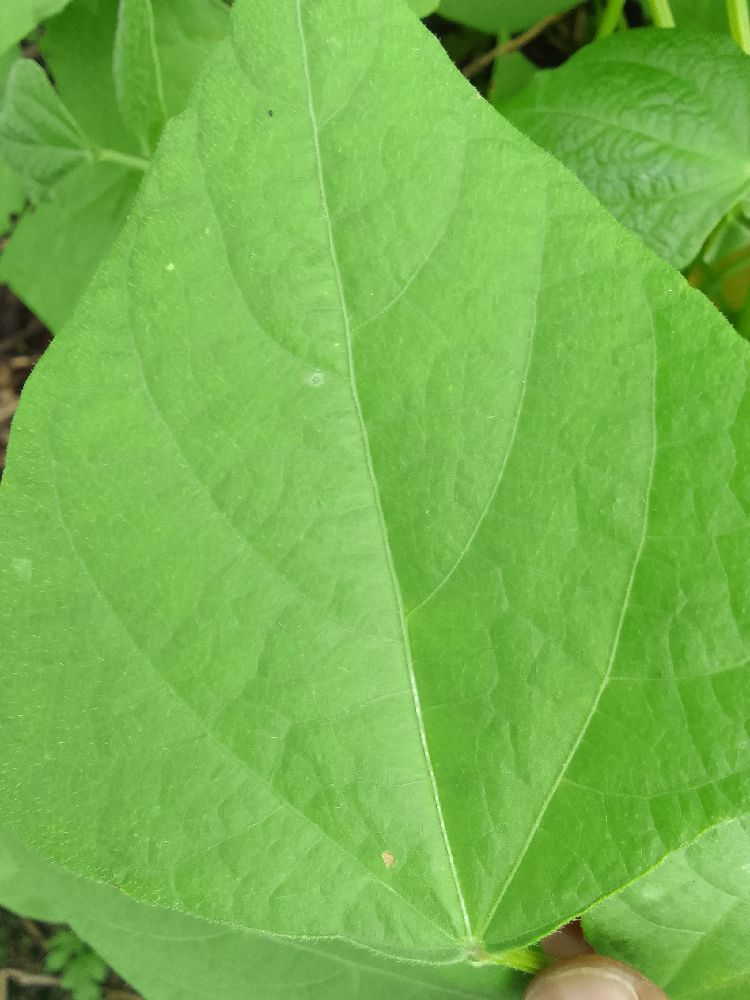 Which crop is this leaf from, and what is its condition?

common bean, healthy
